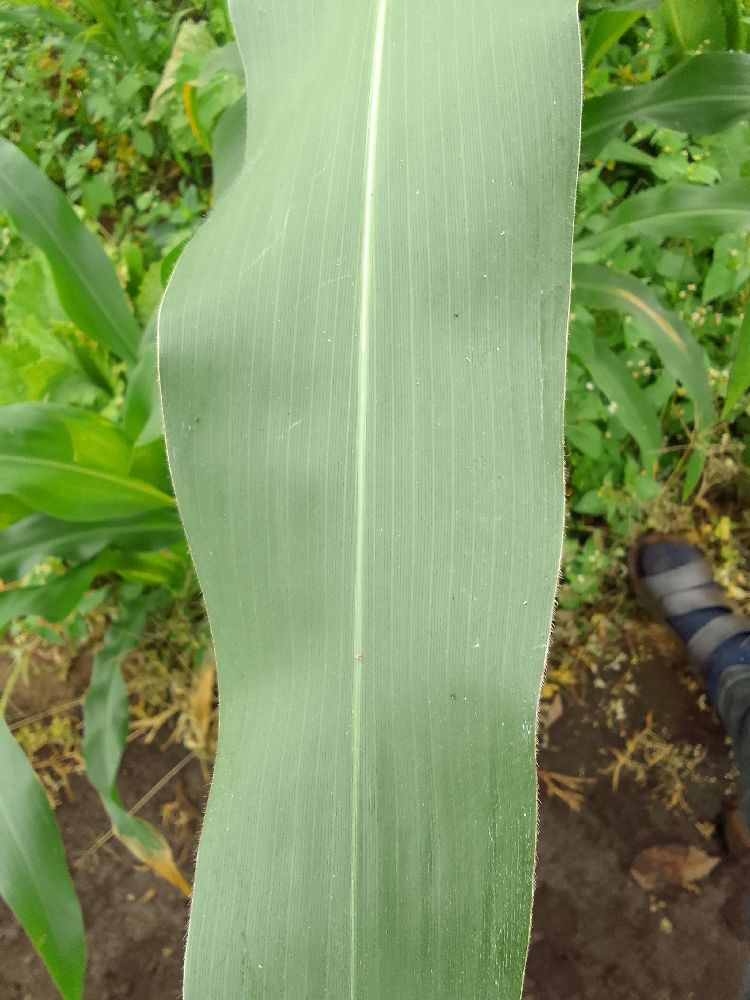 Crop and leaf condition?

maize, healthy
